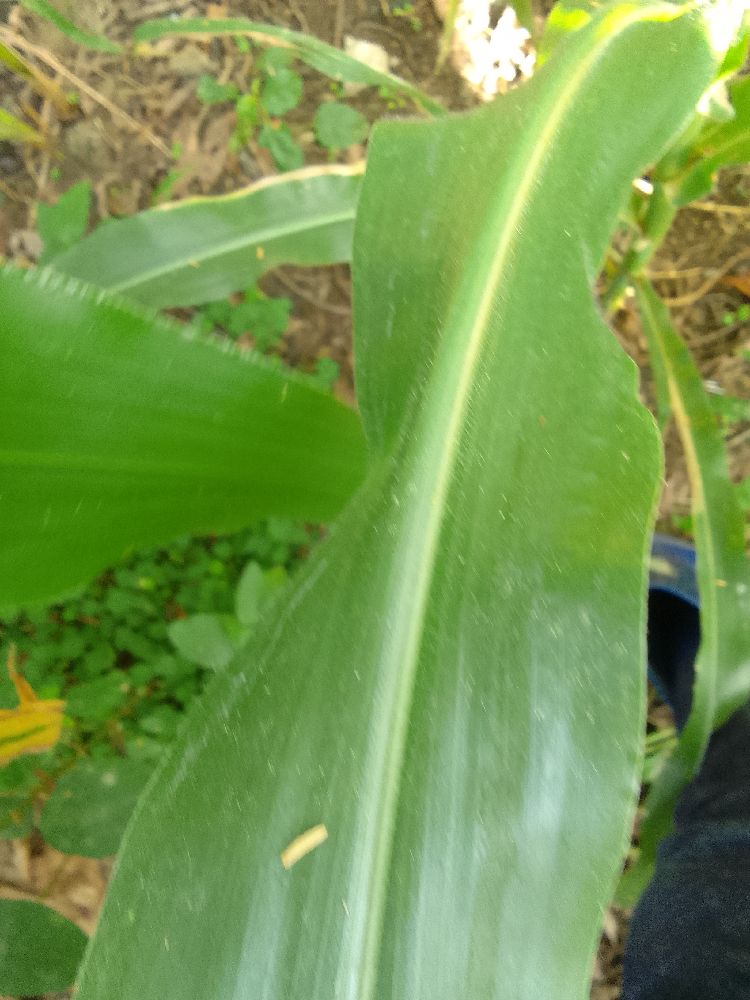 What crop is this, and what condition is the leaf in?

maize, healthy
